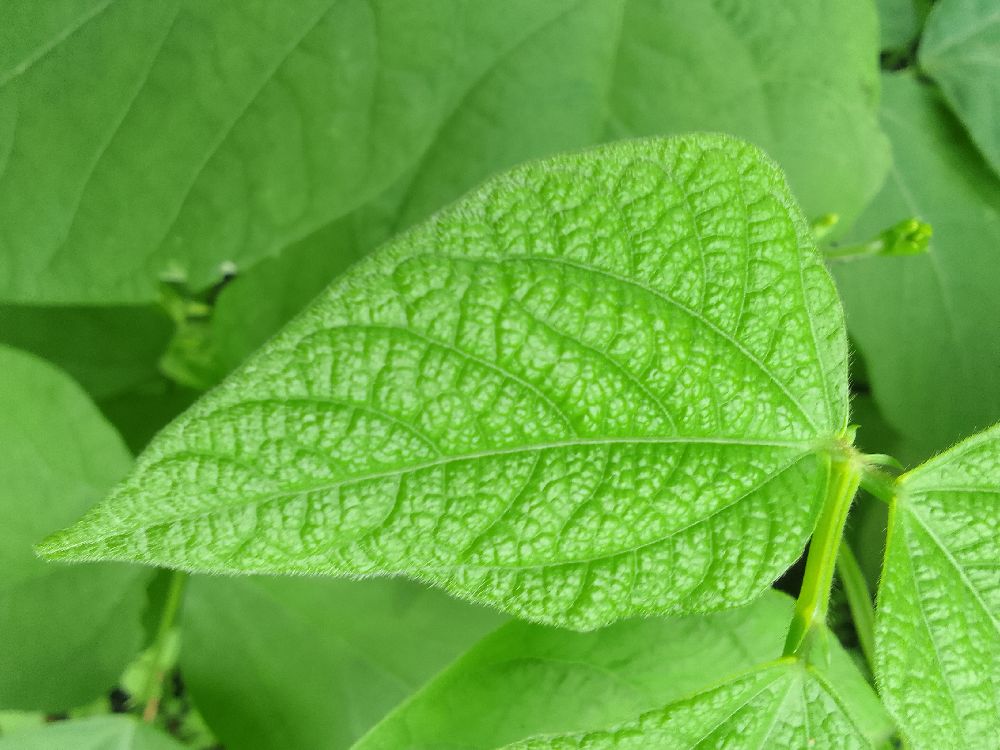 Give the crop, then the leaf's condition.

common bean, healthy
